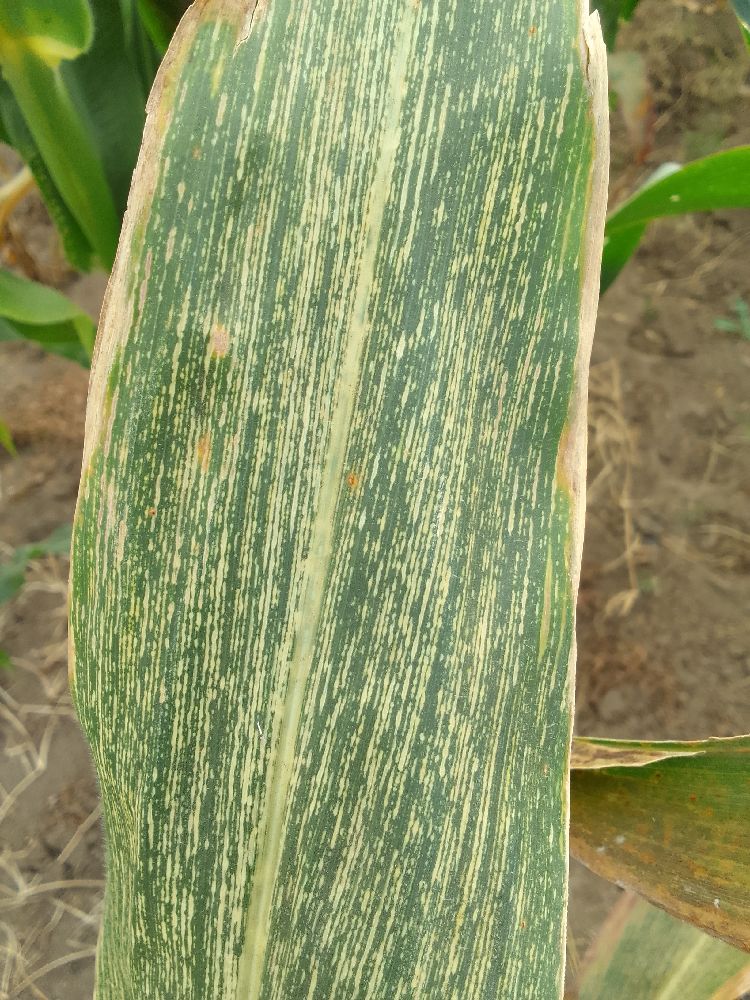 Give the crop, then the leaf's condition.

maize, maize streak virus
